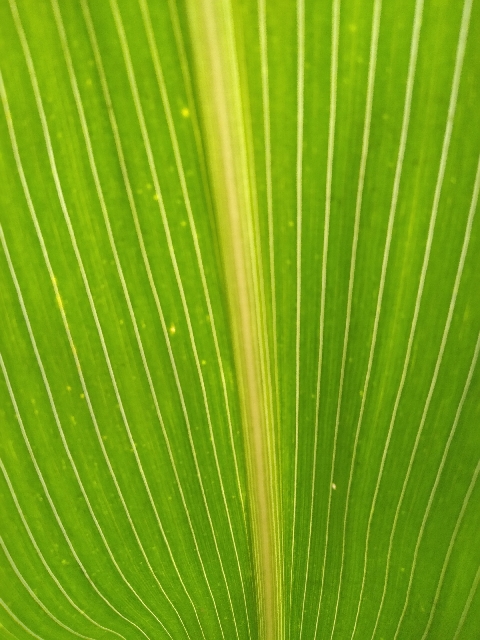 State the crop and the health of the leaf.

maize, healthy
